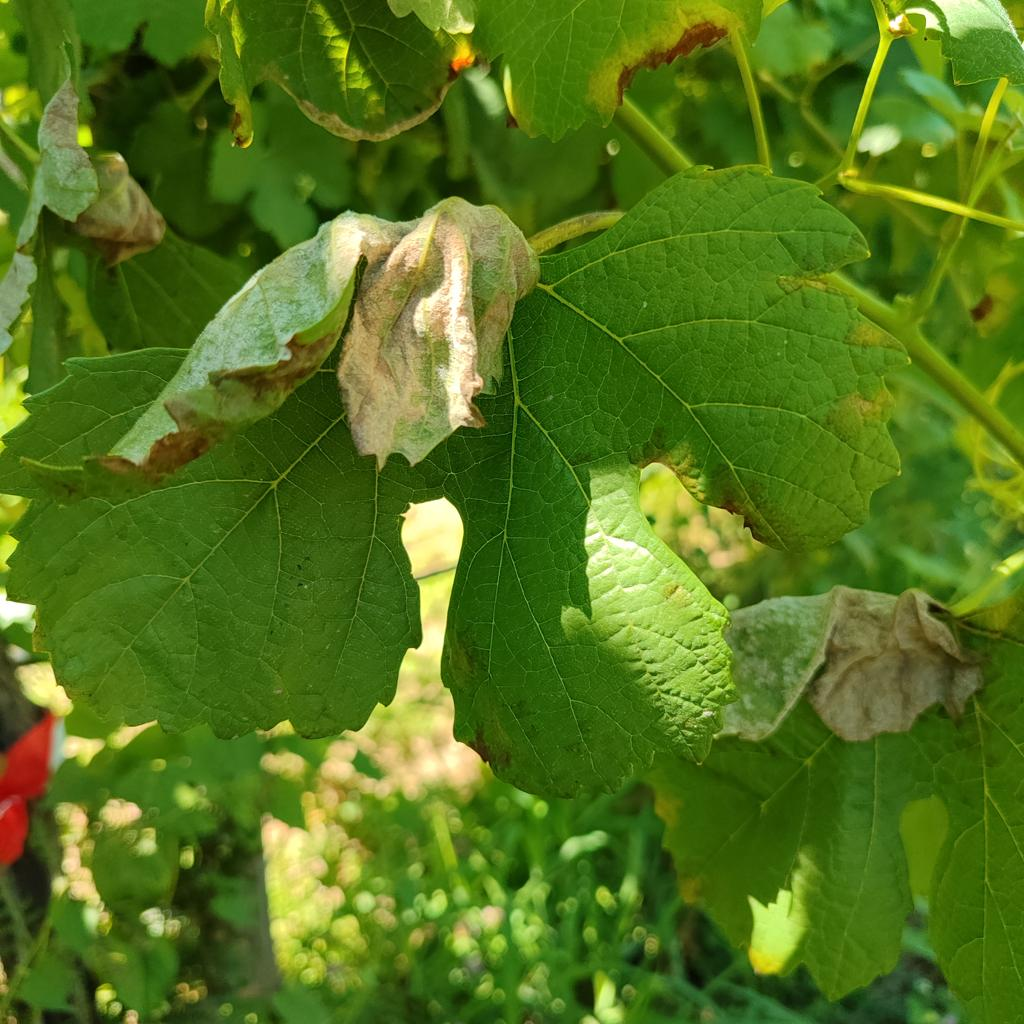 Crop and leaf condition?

grapevine, downy mildew
